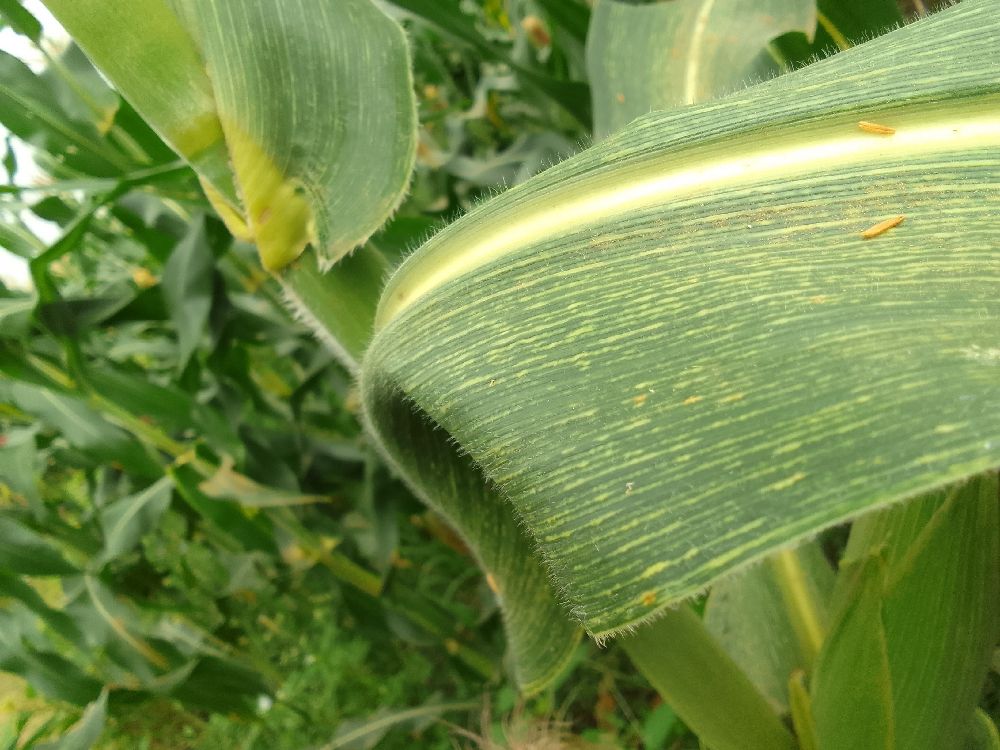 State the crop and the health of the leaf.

maize, maize streak virus
